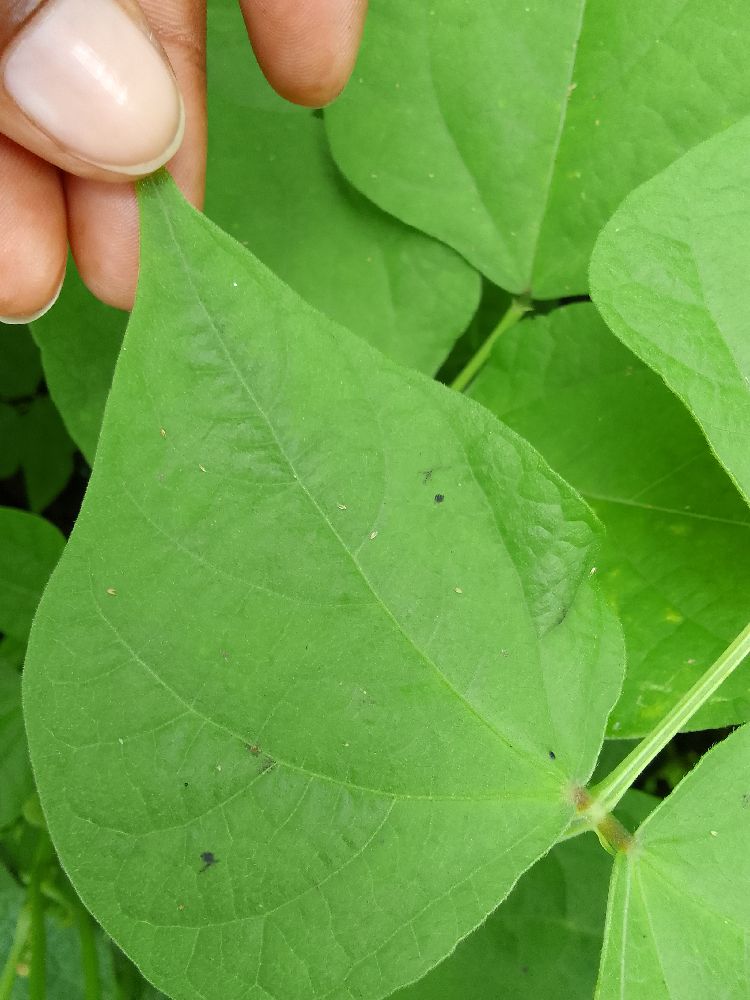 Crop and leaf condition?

common bean, healthy
